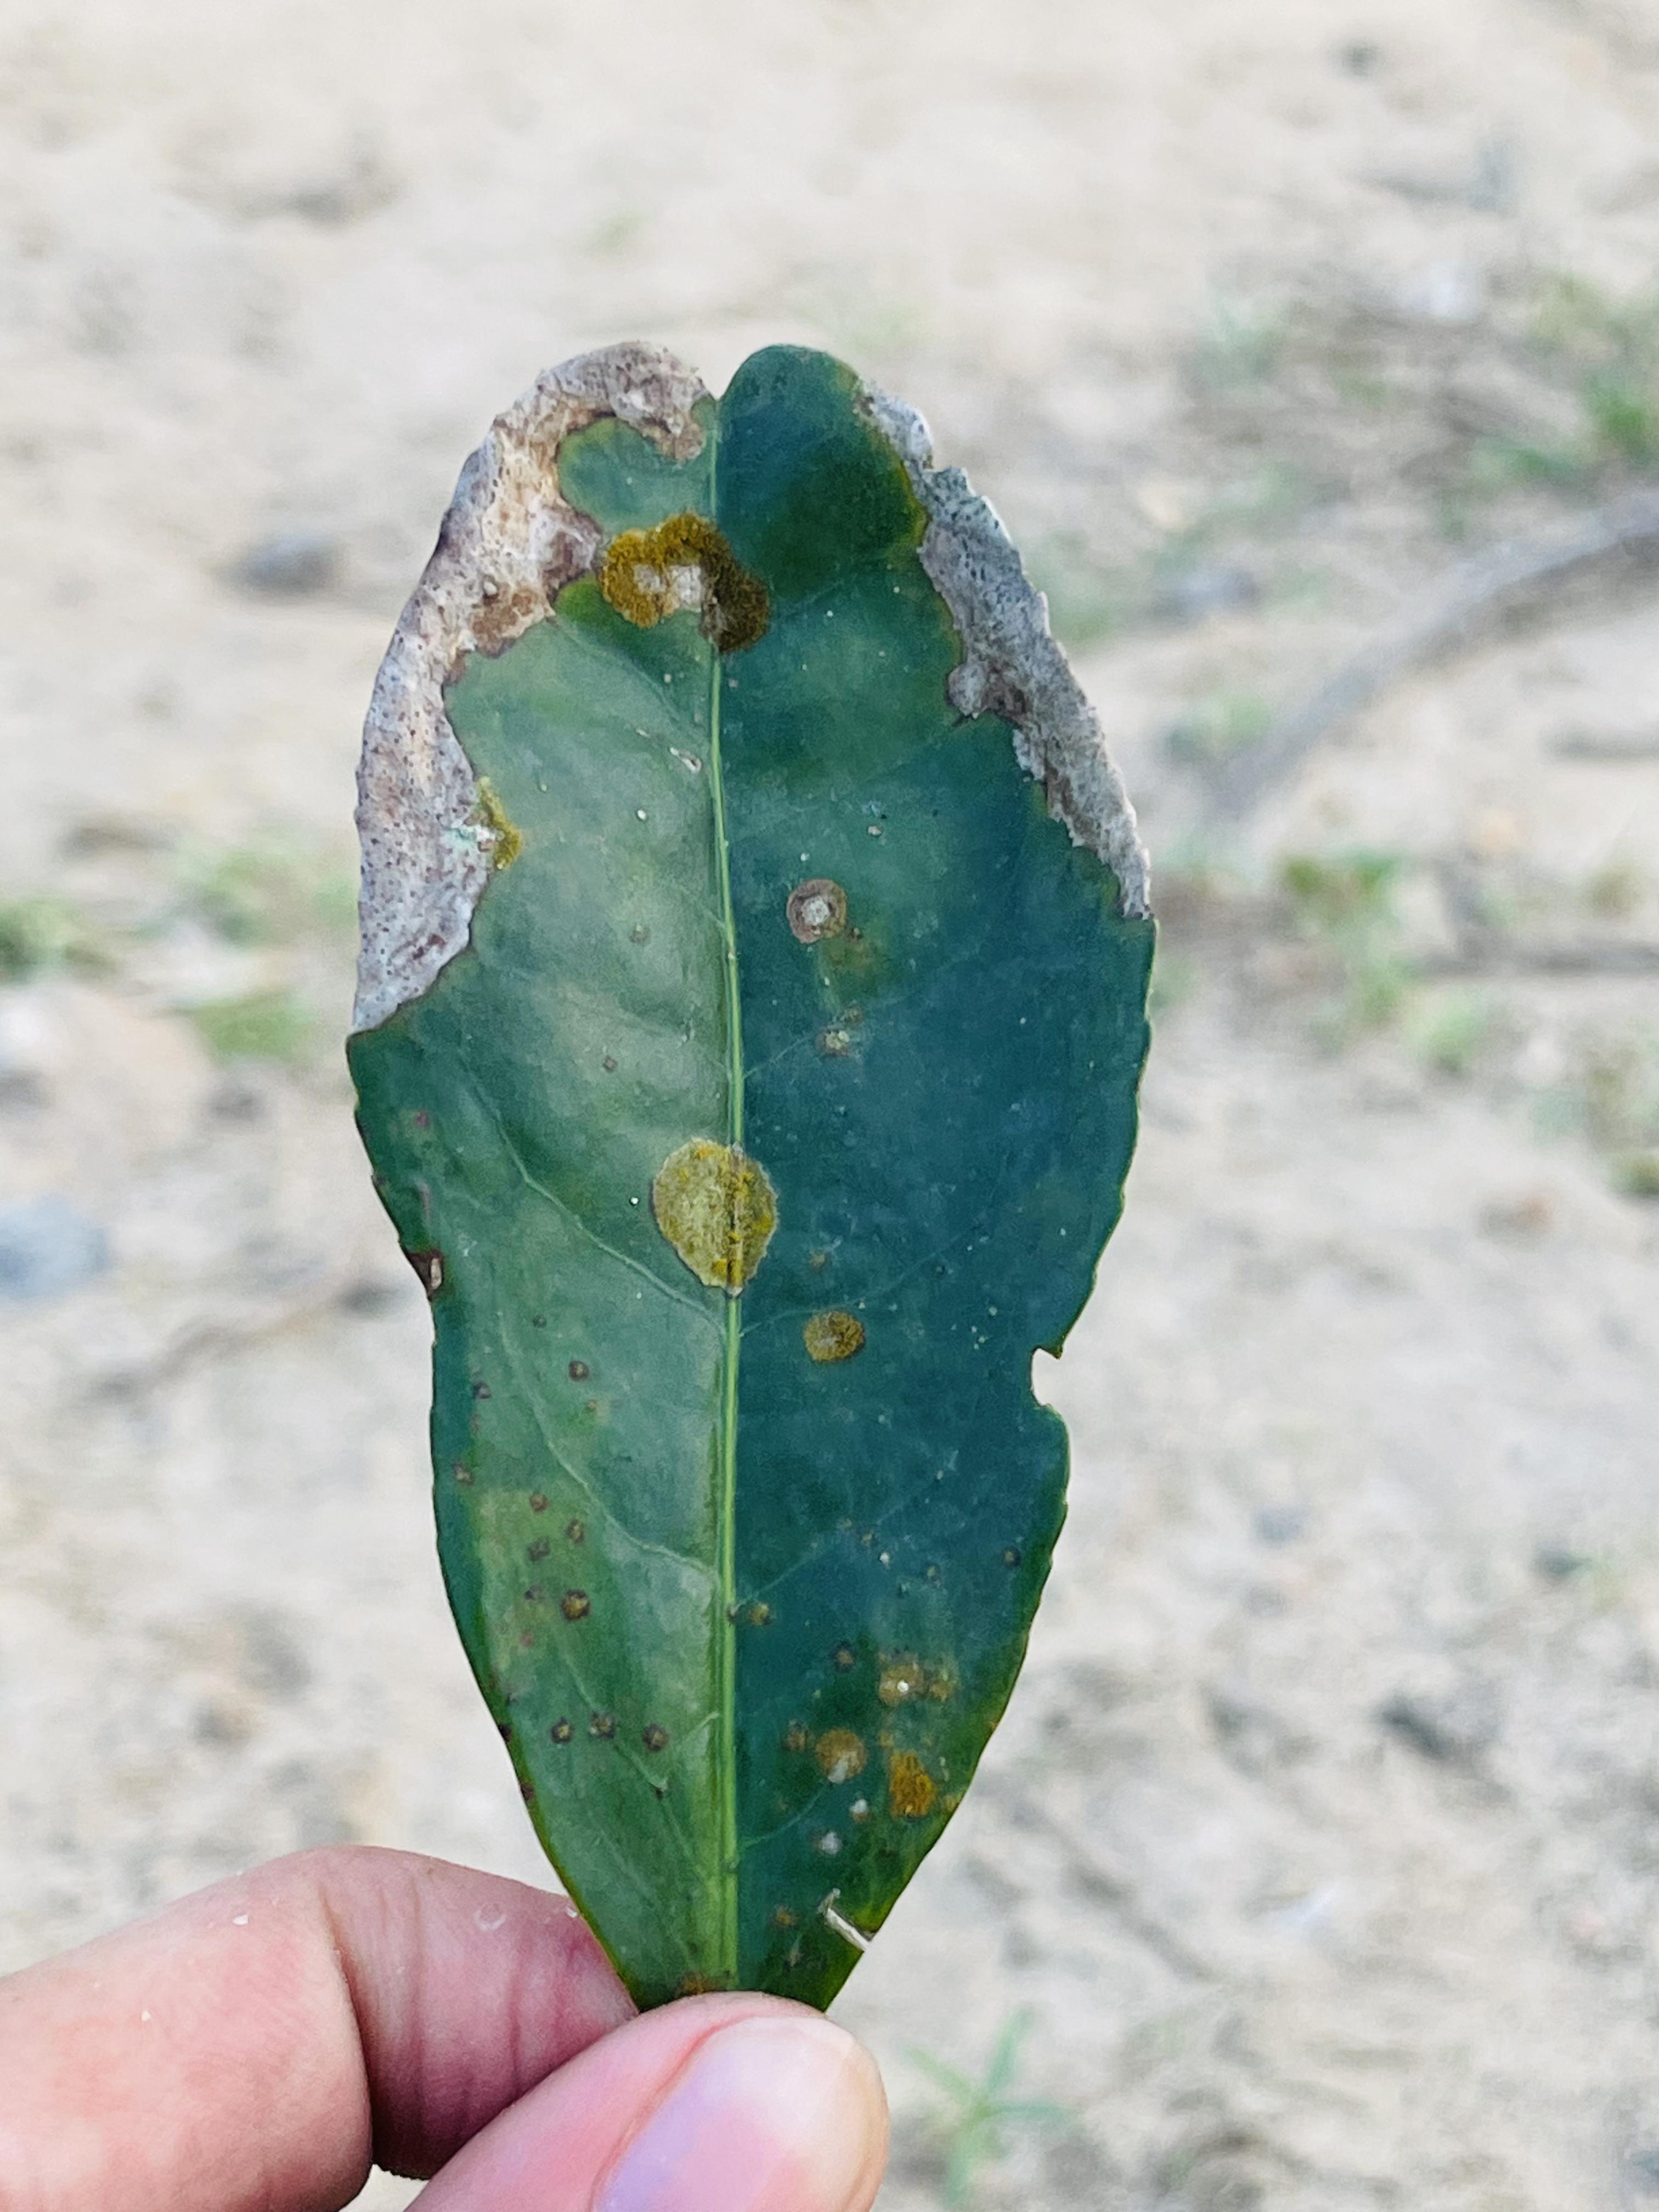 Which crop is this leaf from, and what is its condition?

tea, blight
